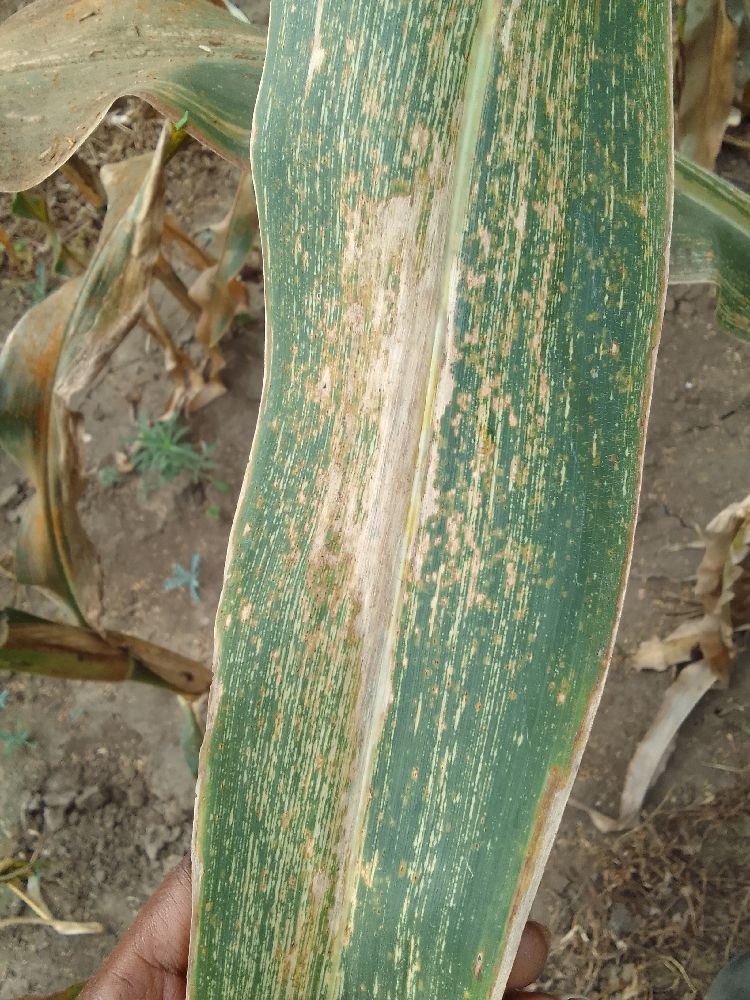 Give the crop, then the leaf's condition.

maize, maize streak virus
